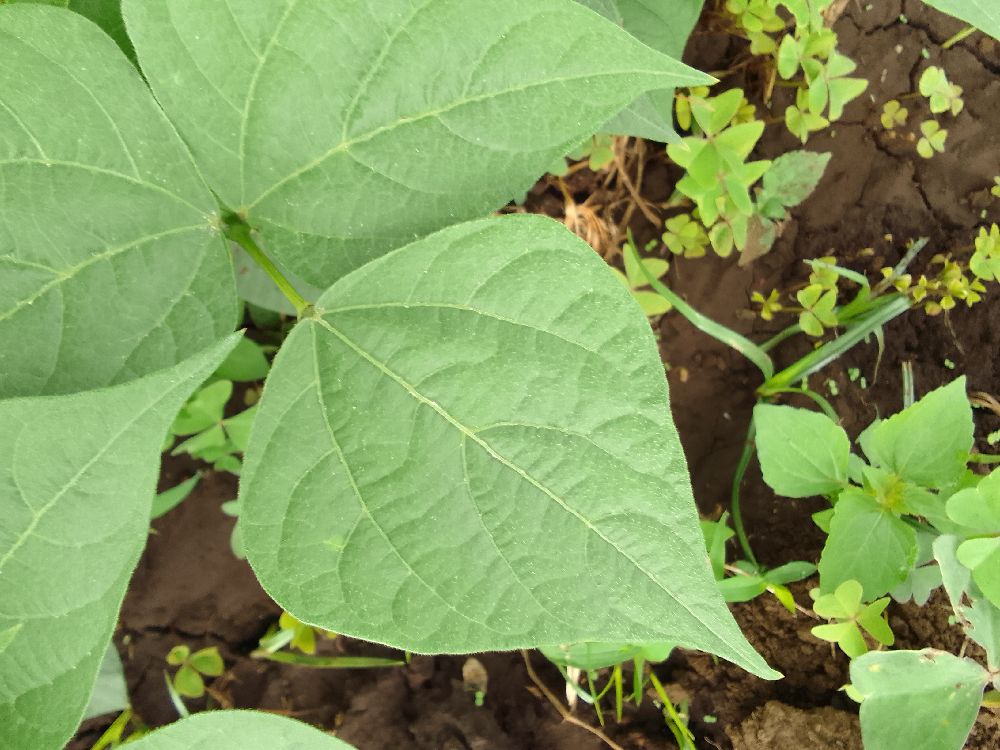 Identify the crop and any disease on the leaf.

common bean, healthy
